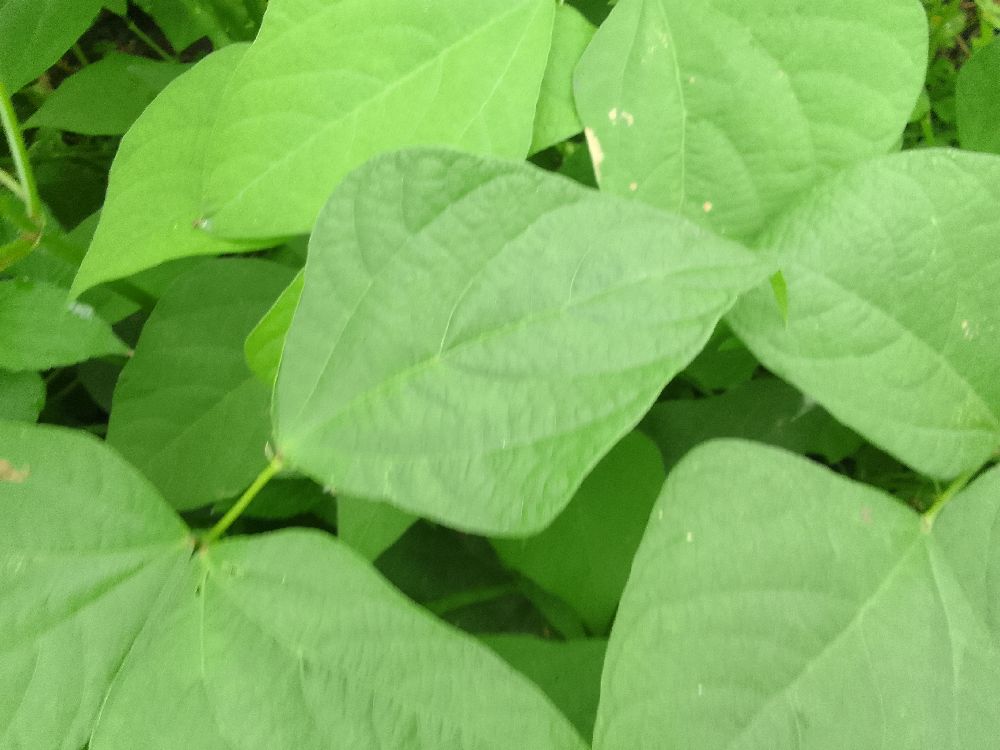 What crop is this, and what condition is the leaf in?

common bean, healthy
